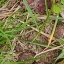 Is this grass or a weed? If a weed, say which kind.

grass
